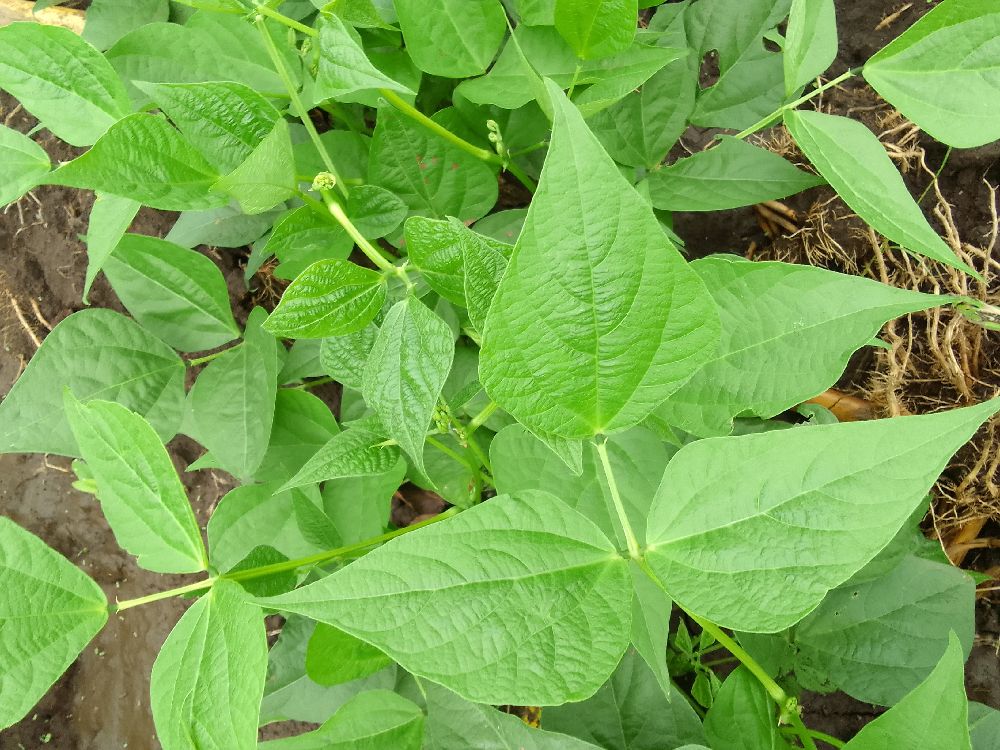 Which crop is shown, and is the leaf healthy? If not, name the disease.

common bean, healthy
